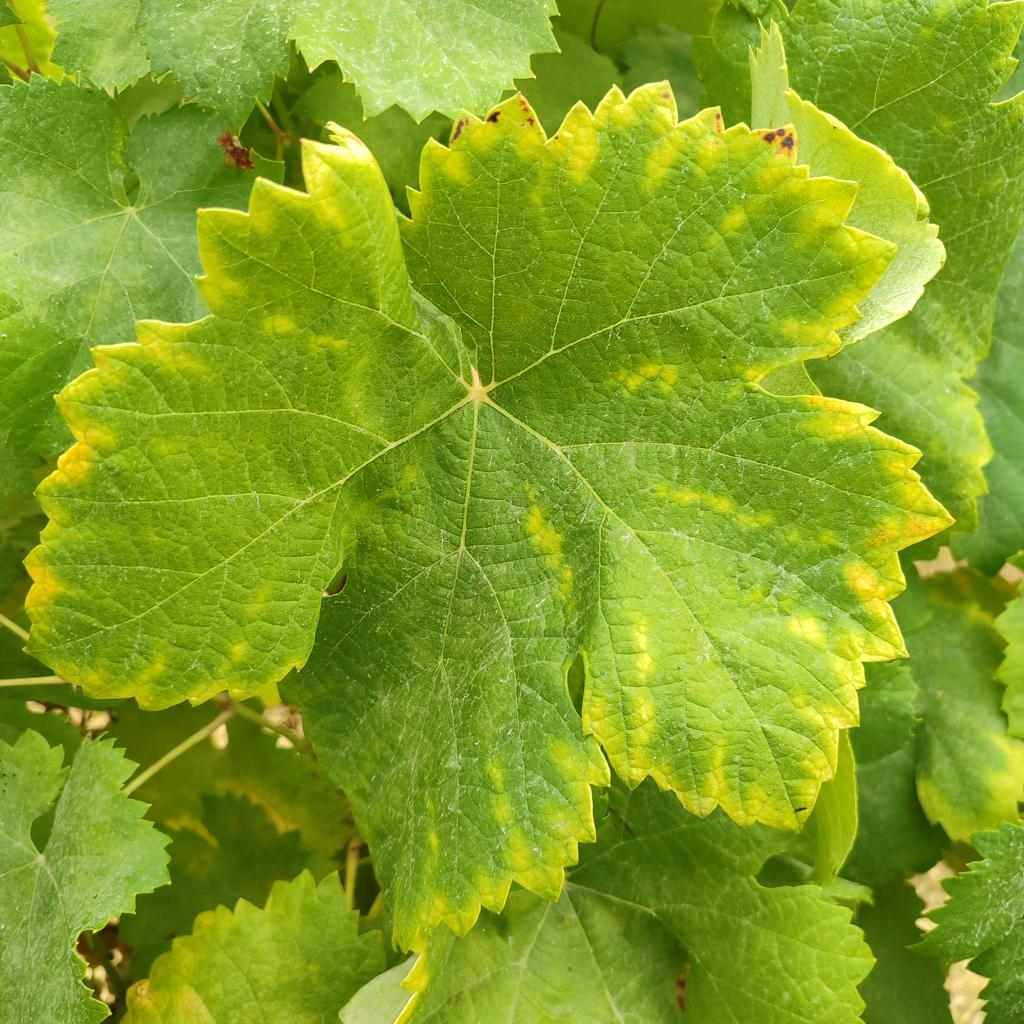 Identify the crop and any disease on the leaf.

grapevine, esca complex
